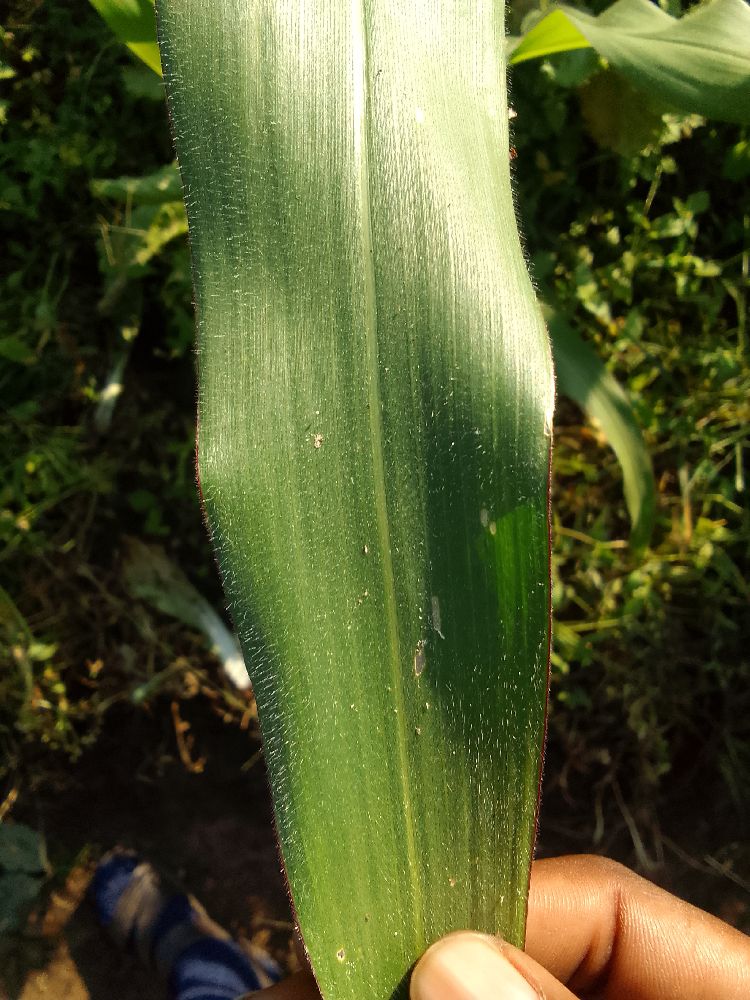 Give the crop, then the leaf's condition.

maize, healthy
